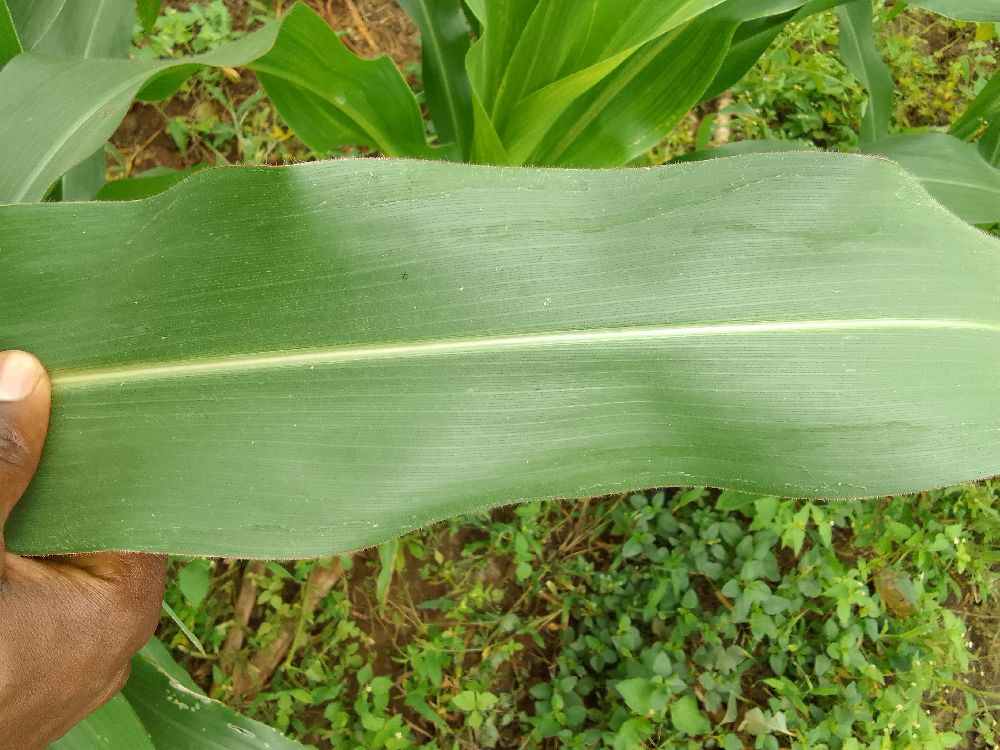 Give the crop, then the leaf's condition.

maize, healthy
